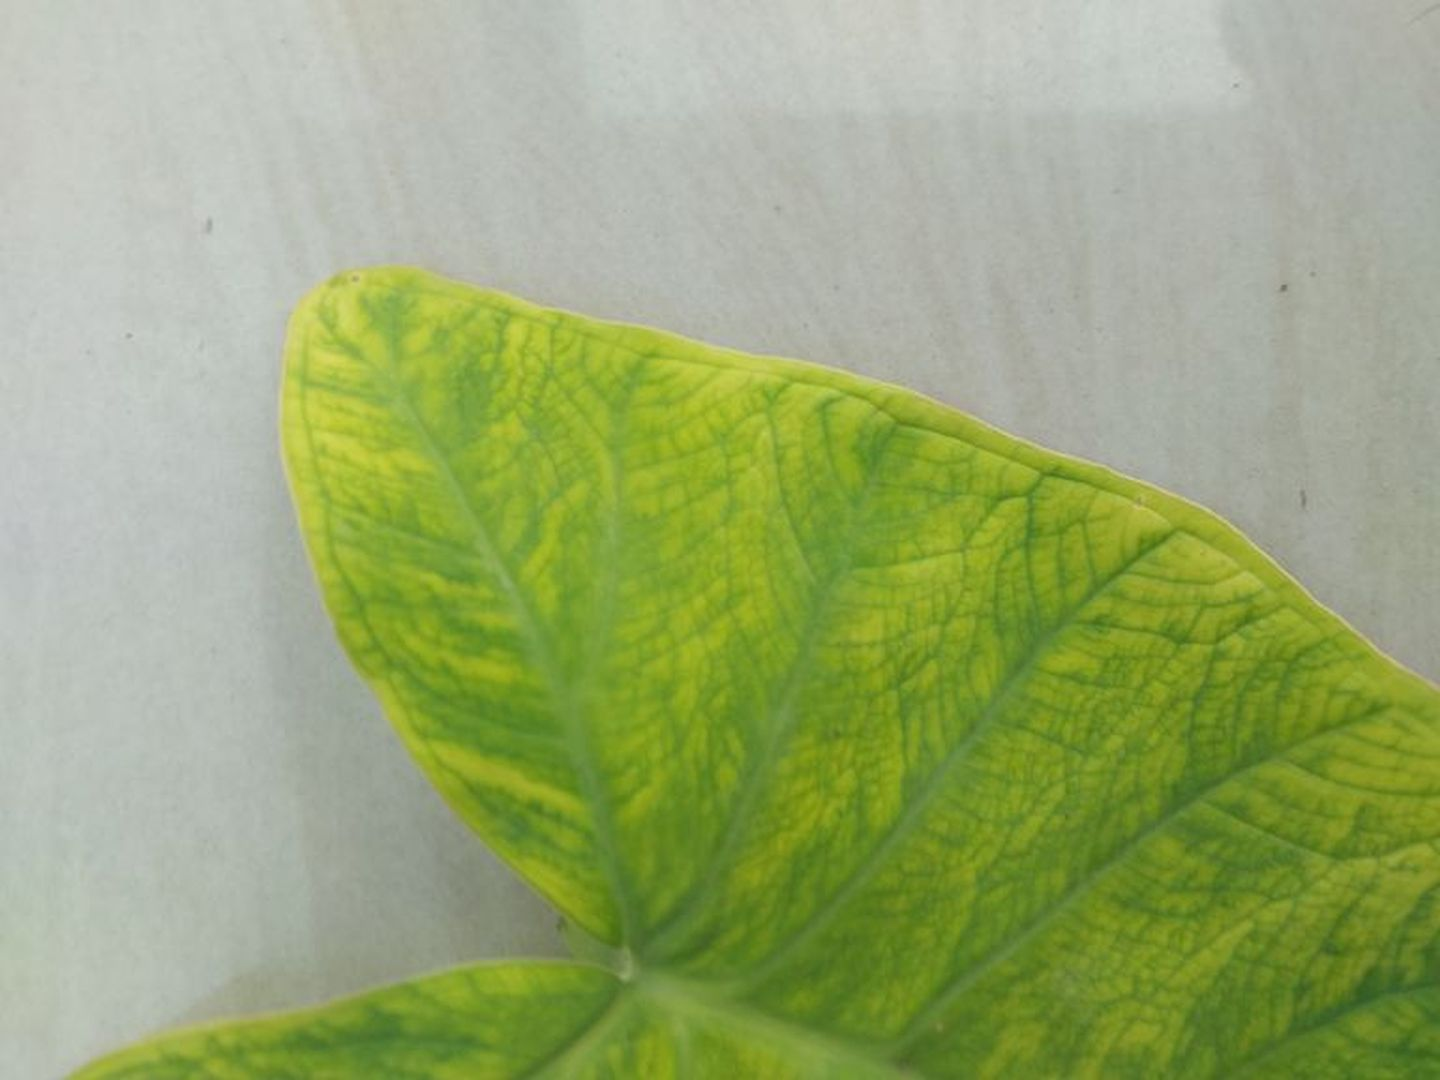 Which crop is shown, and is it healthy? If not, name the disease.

taro, mosaic
